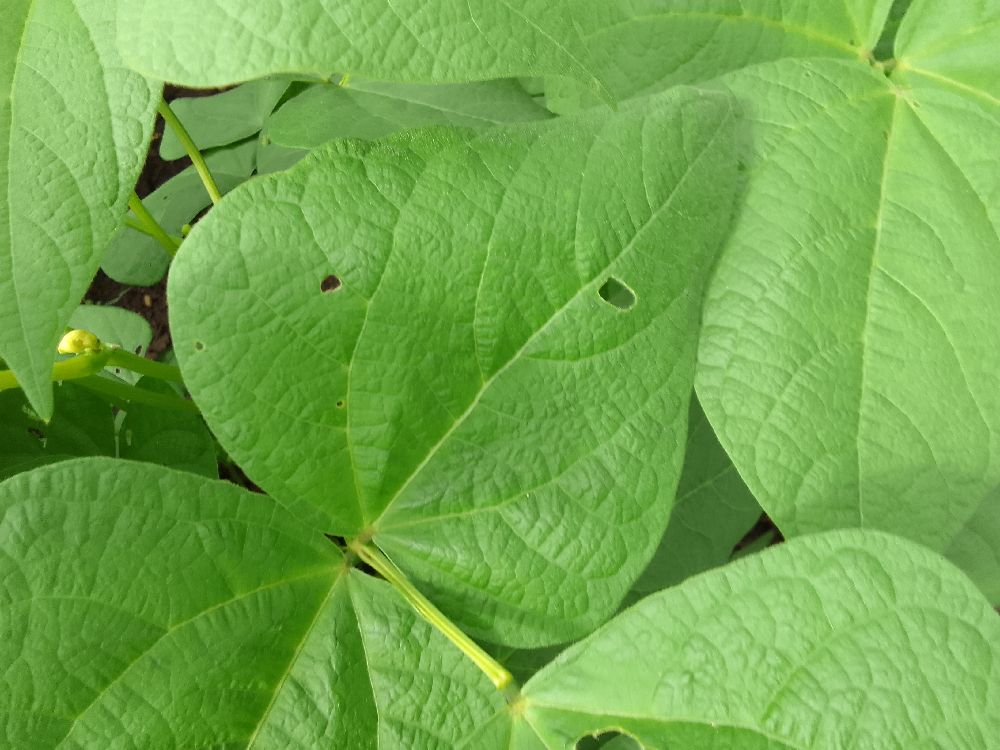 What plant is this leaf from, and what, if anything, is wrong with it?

common bean, healthy
